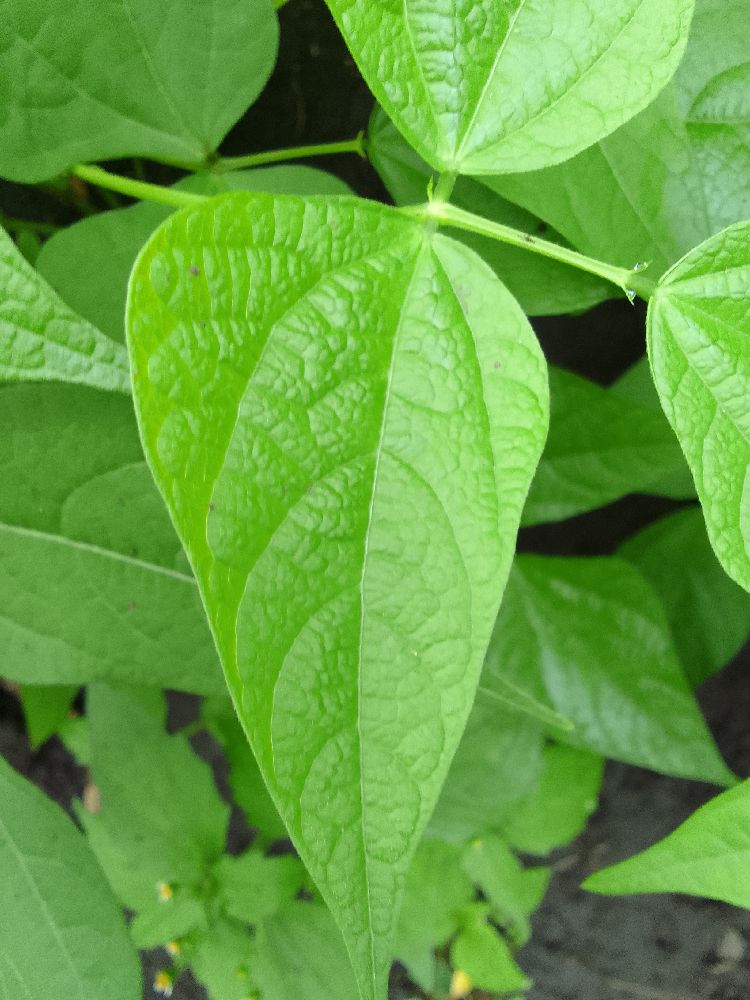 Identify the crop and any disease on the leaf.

common bean, healthy
